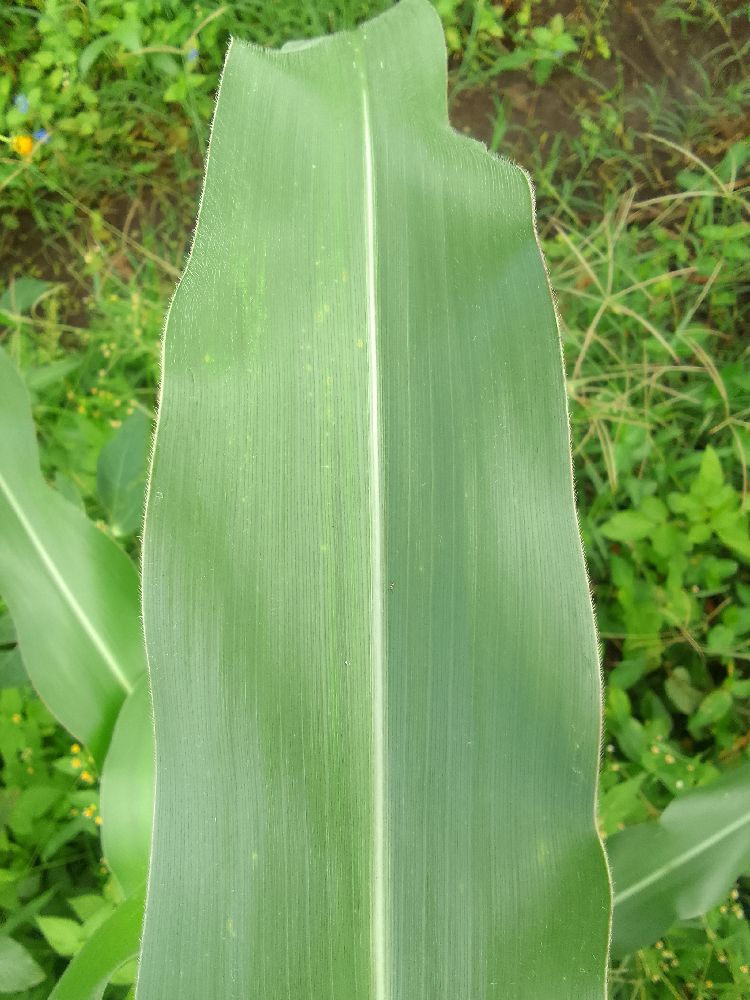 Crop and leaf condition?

maize, healthy
